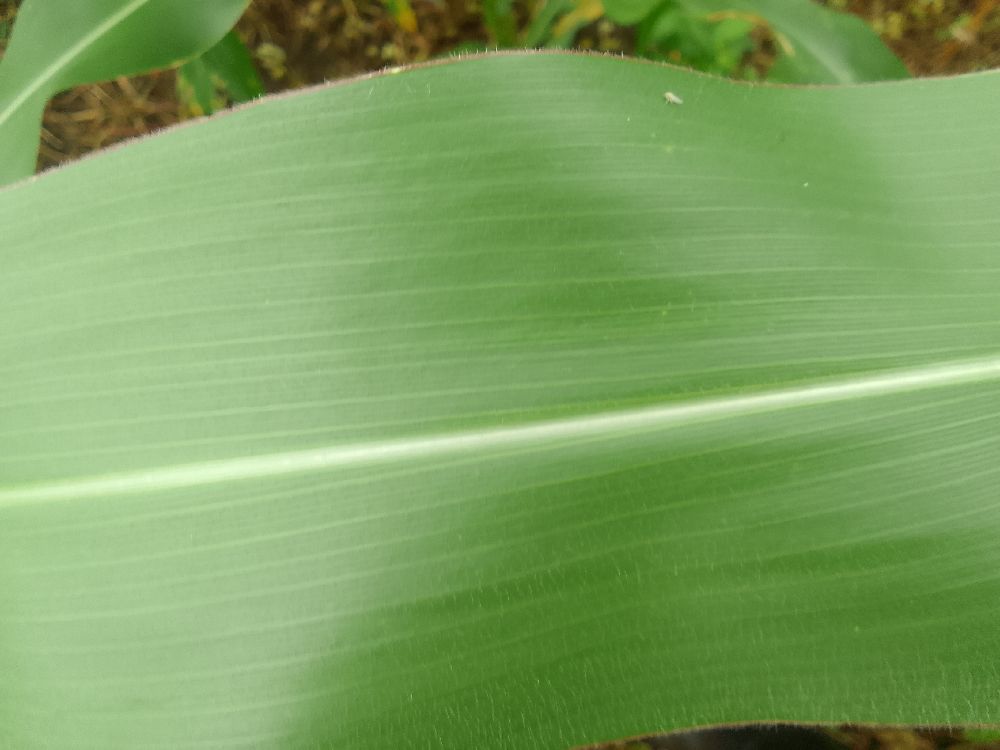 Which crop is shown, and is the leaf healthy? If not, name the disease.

maize, healthy
